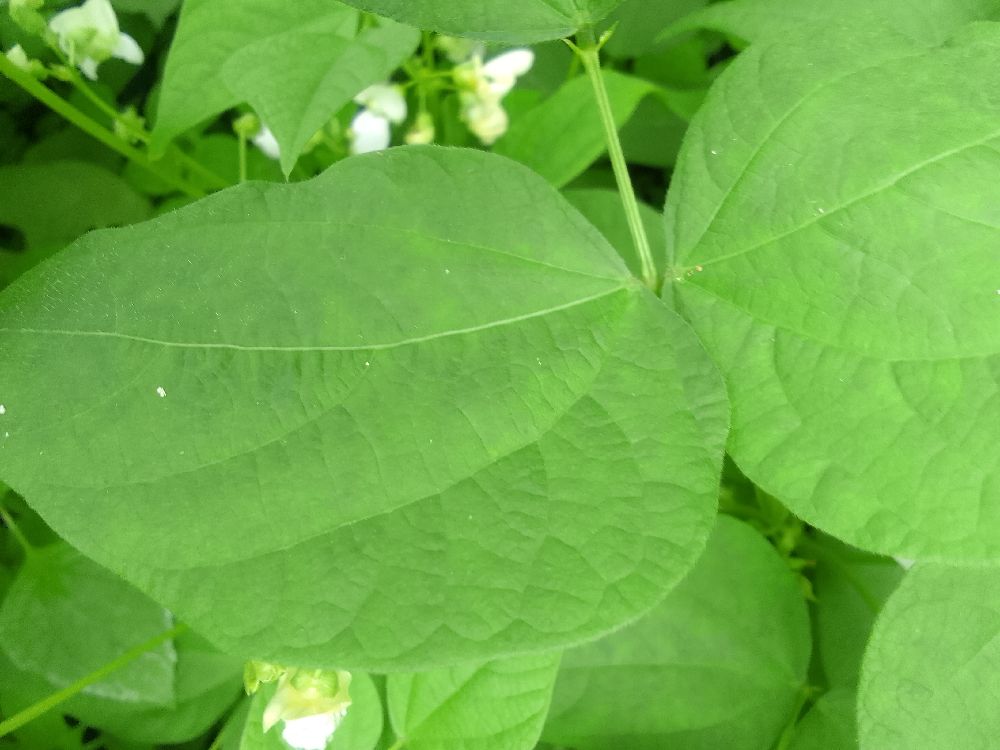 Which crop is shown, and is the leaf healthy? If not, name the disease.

common bean, healthy
